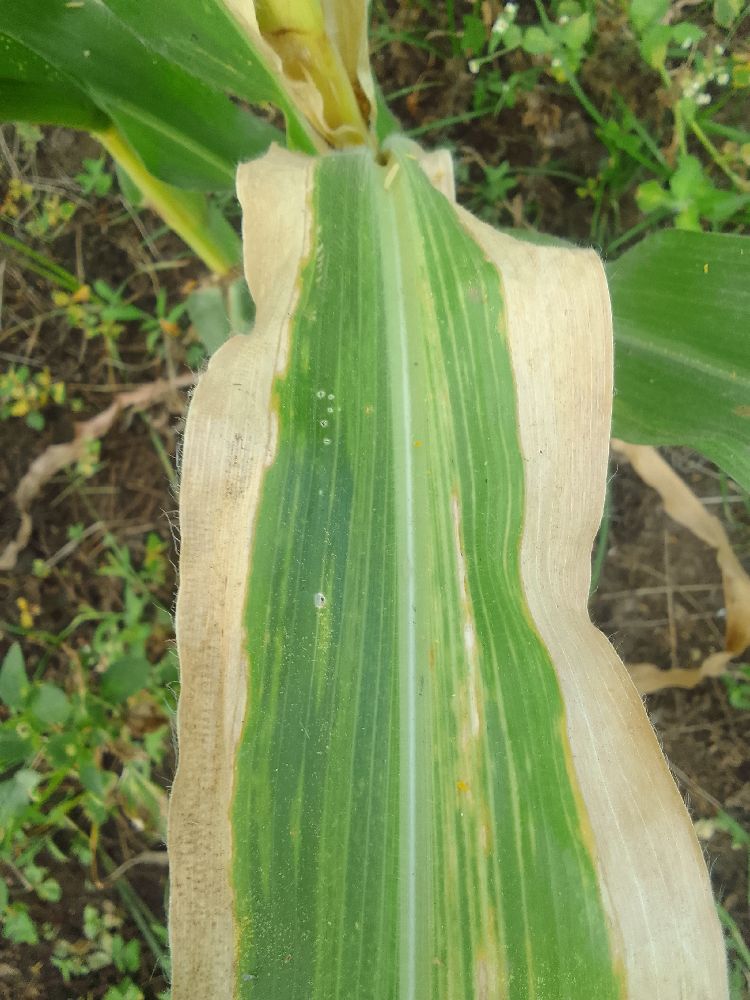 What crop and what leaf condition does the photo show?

maize, maize lethal necrosis
